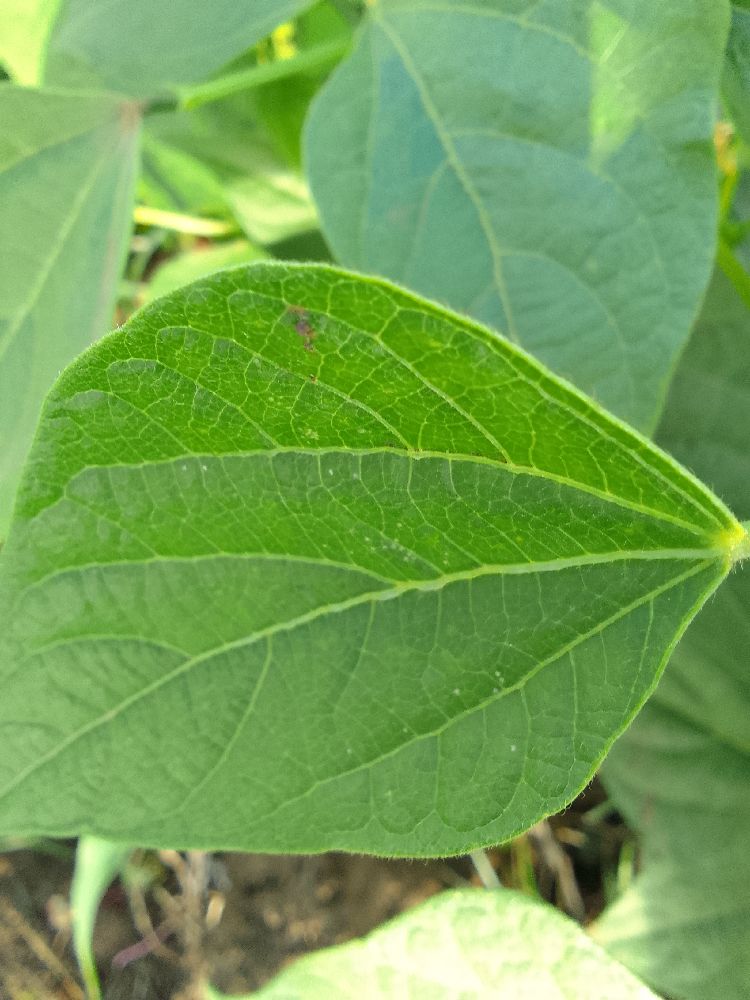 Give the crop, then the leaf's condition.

common bean, healthy
